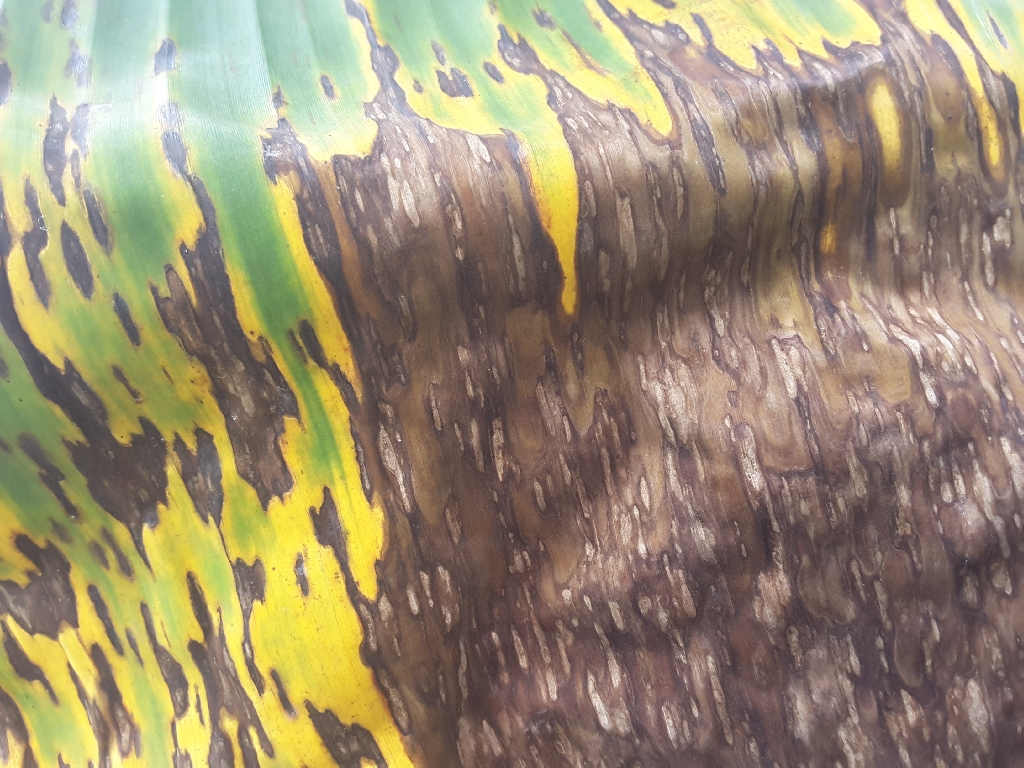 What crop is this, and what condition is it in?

banana, black sigatoka
